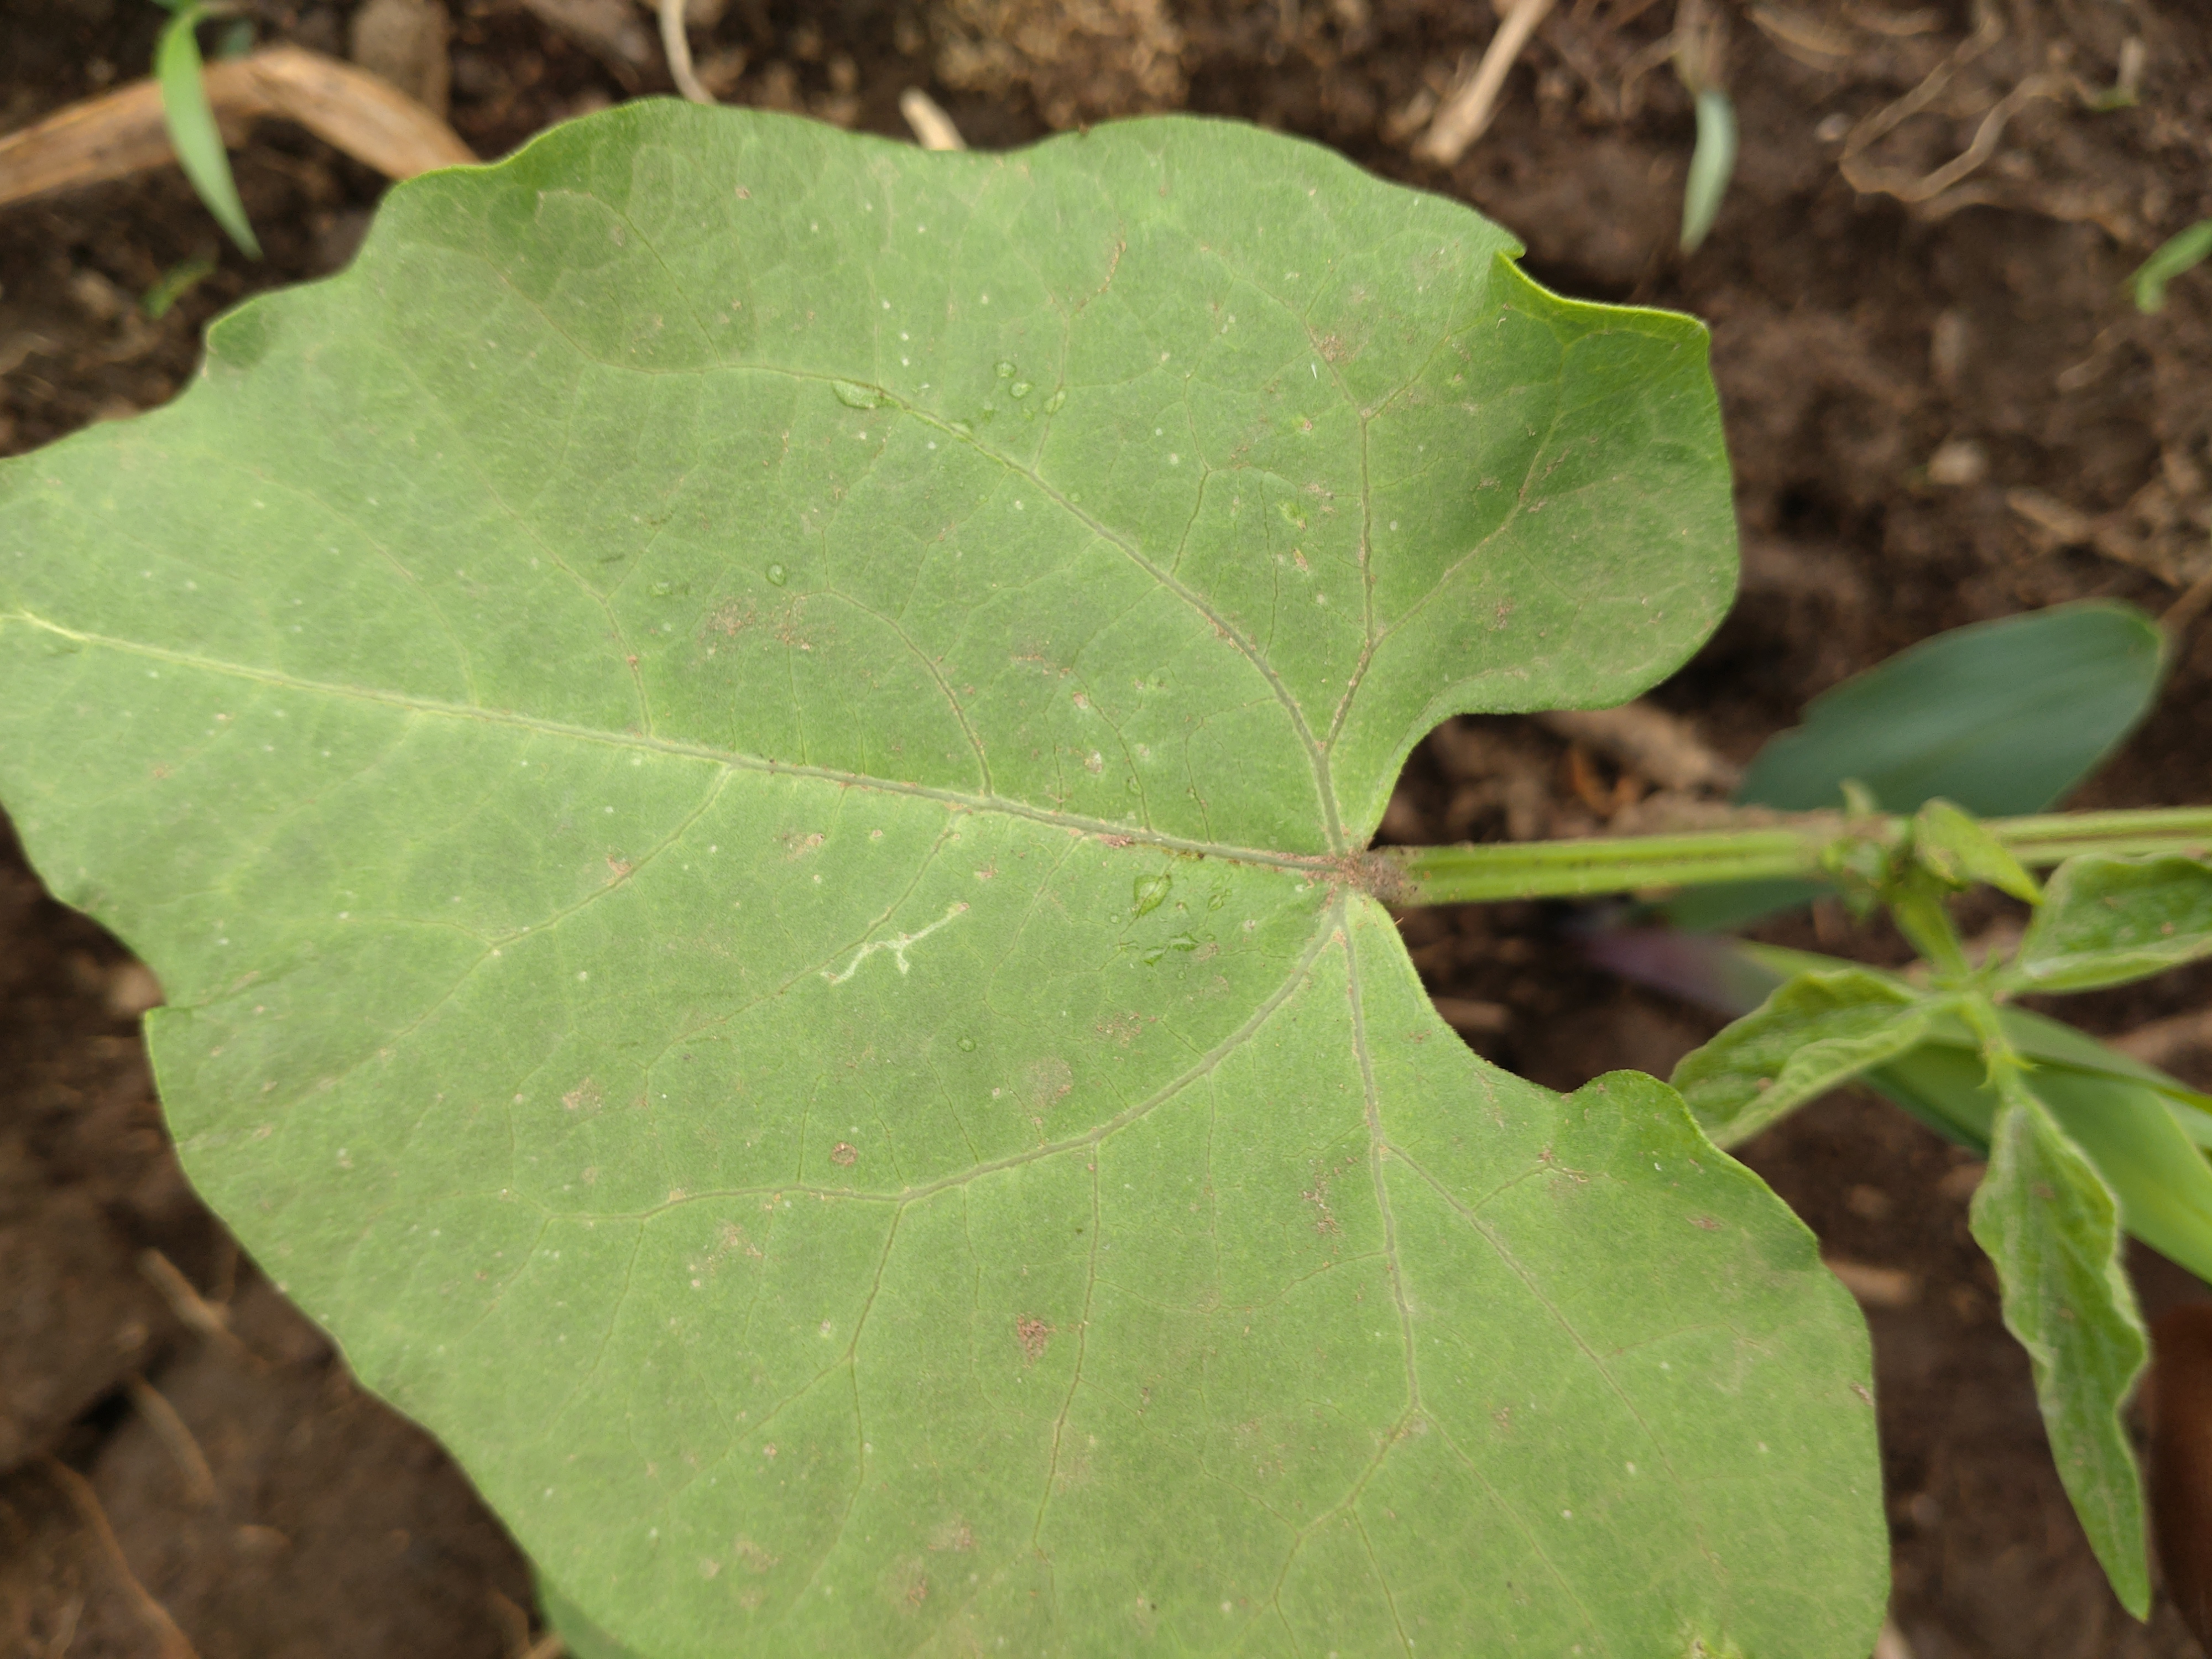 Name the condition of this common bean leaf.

healthy
